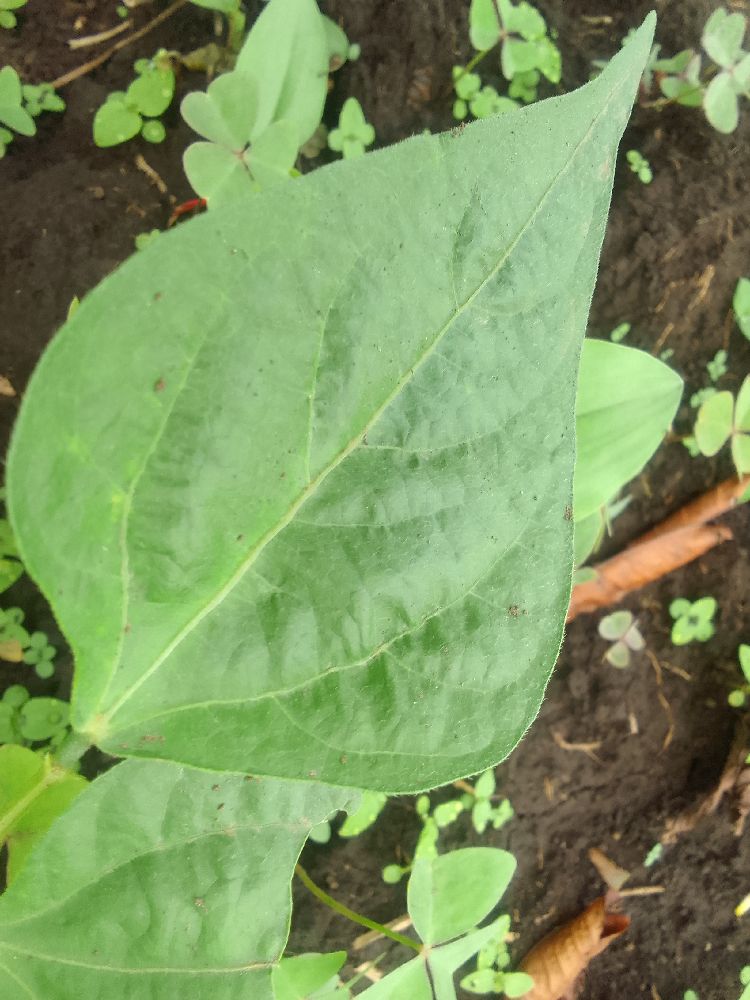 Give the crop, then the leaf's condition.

common bean, healthy
